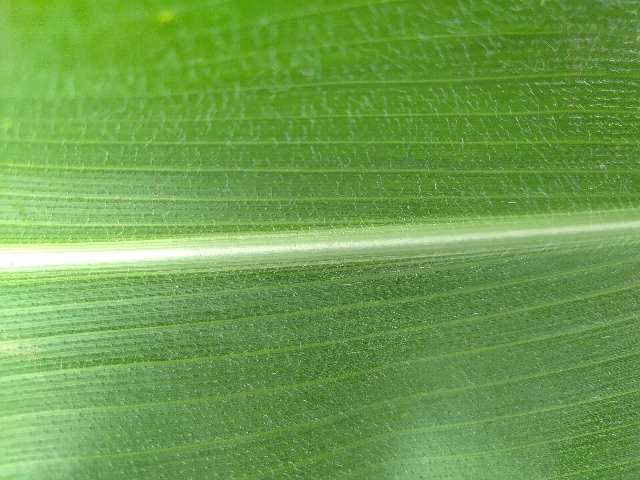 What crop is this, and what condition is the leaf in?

maize, healthy
